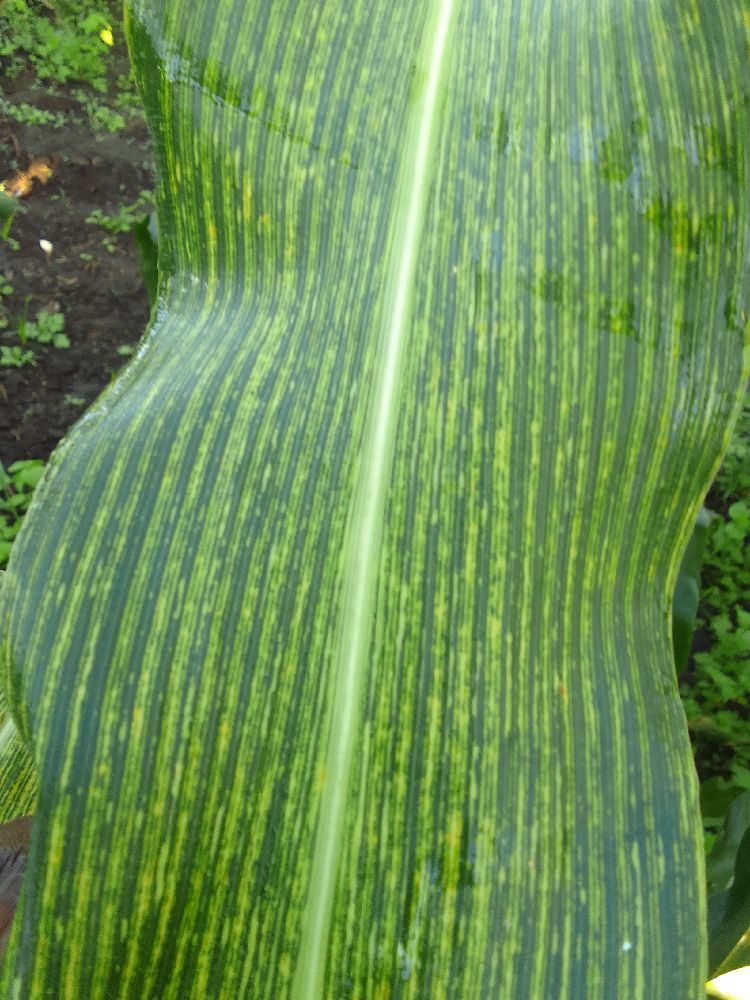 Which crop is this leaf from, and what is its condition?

maize, maize streak virus
